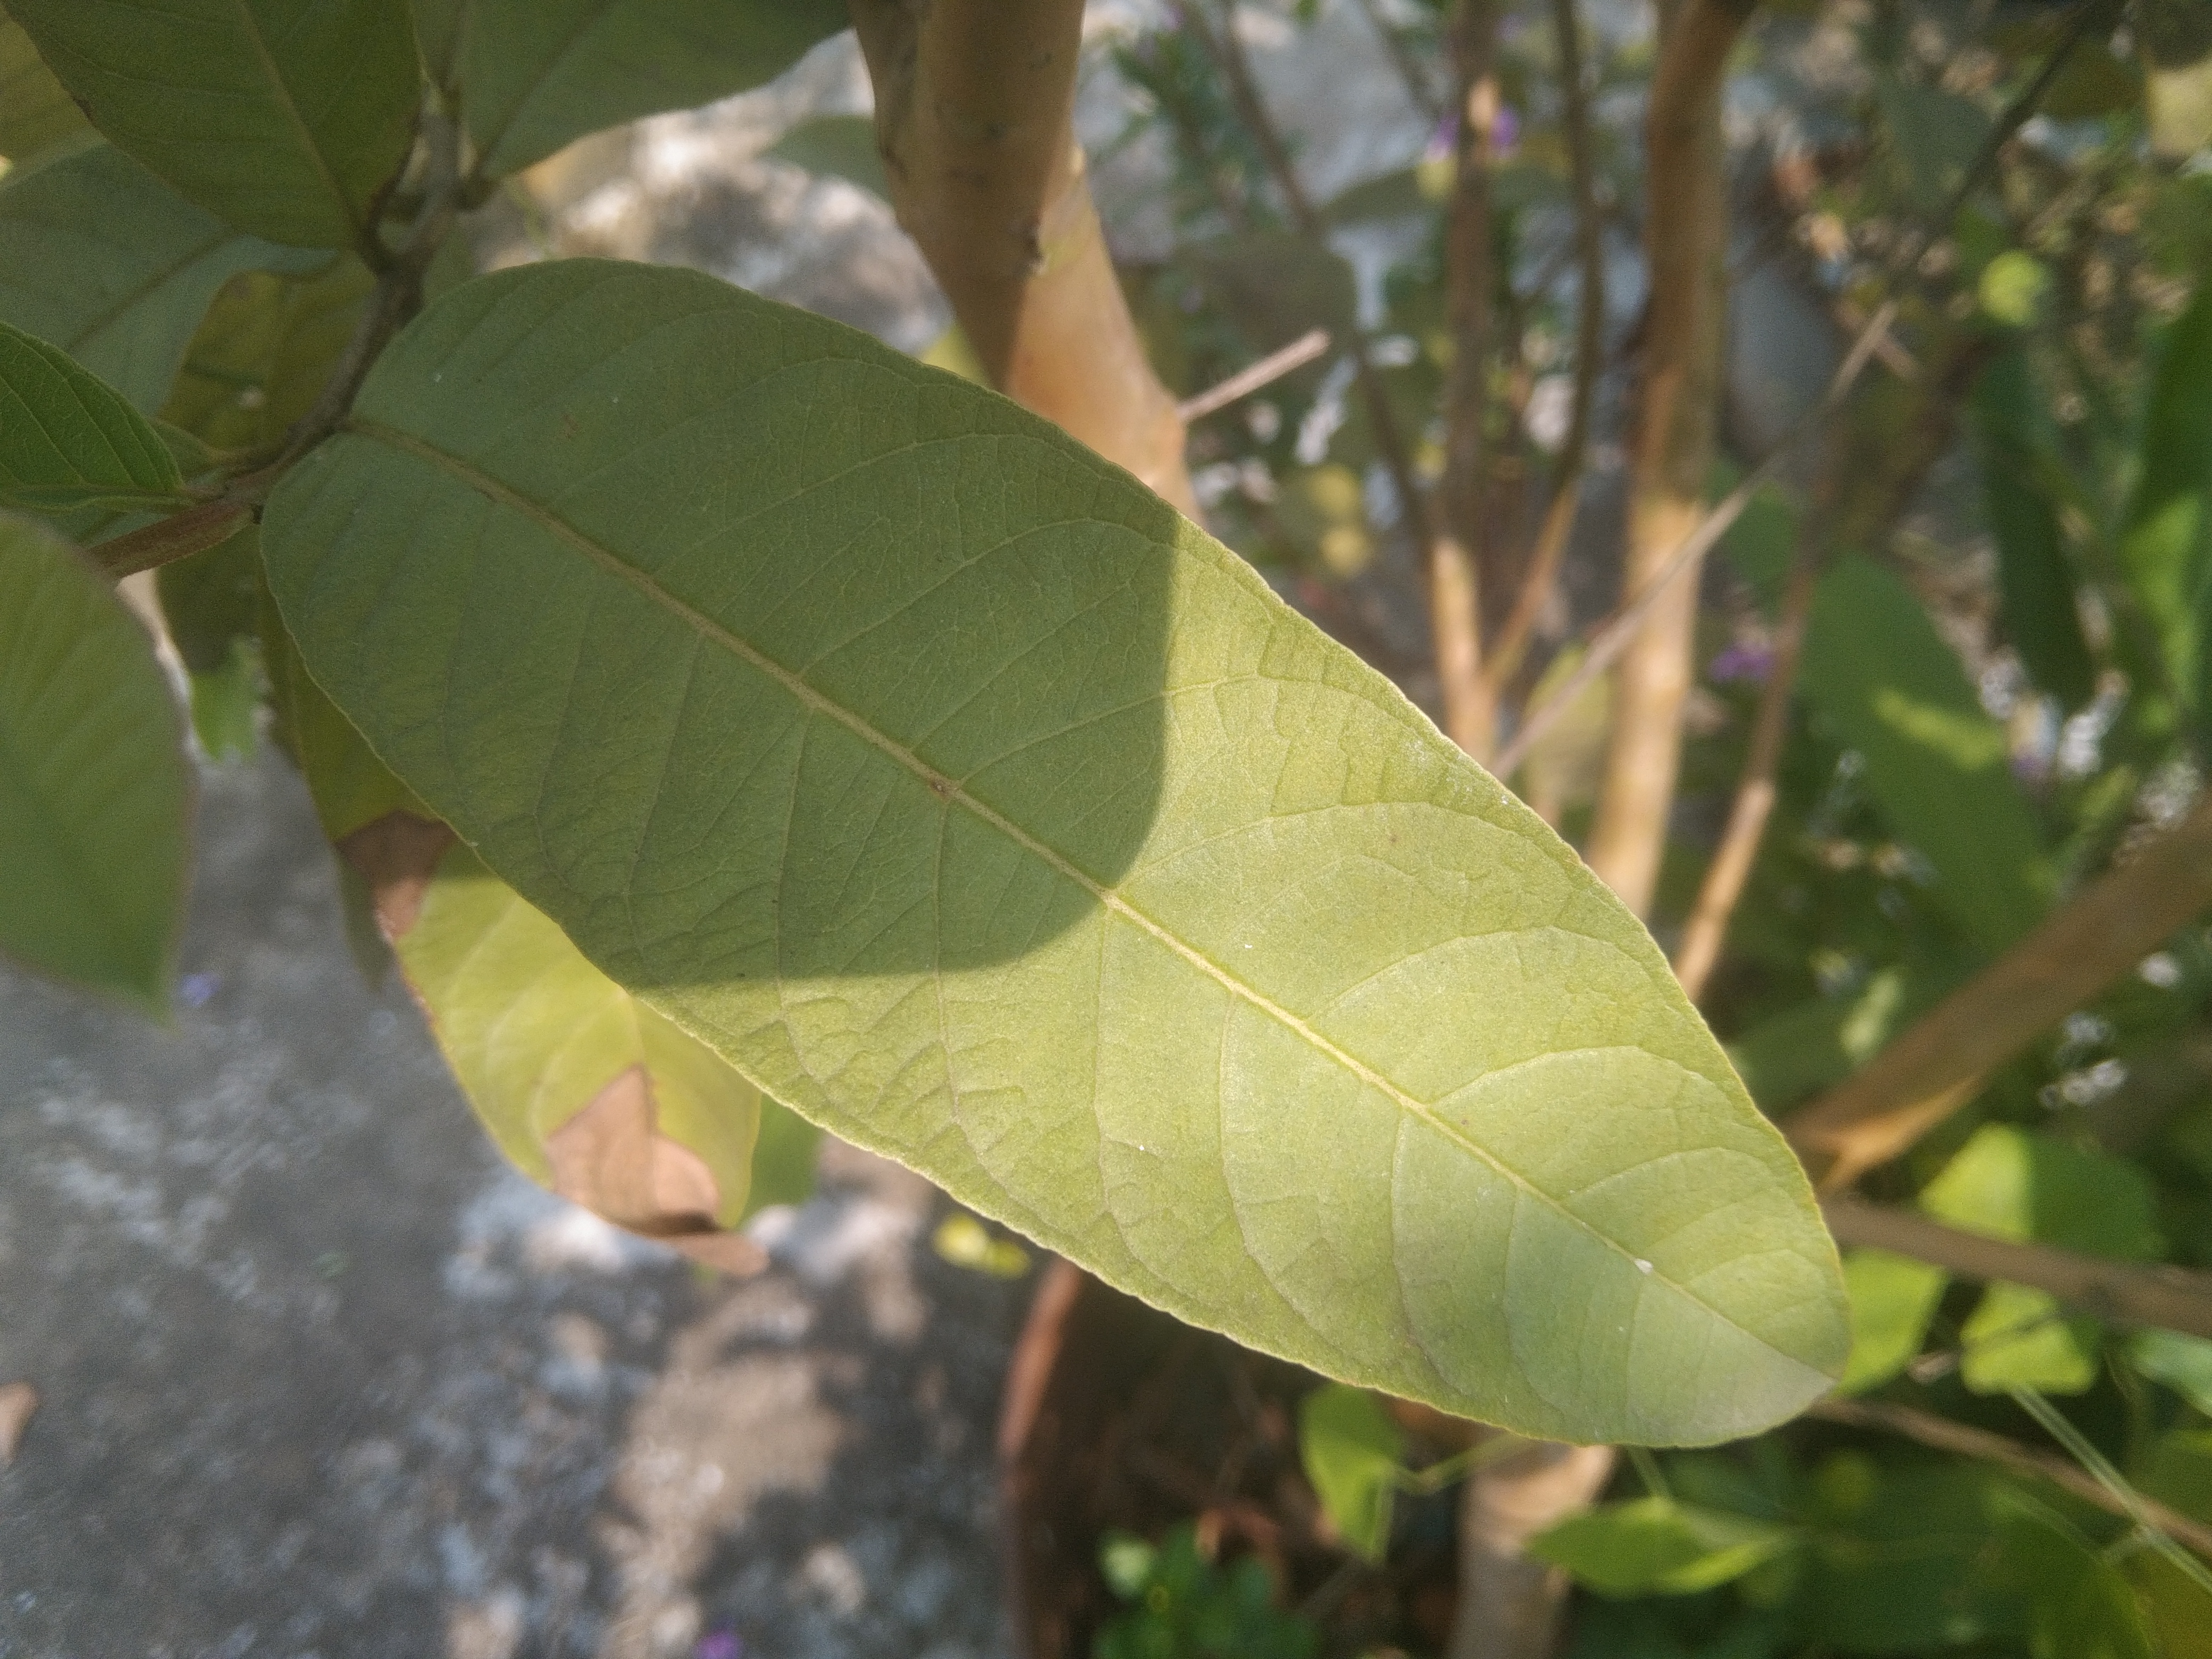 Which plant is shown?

guava
